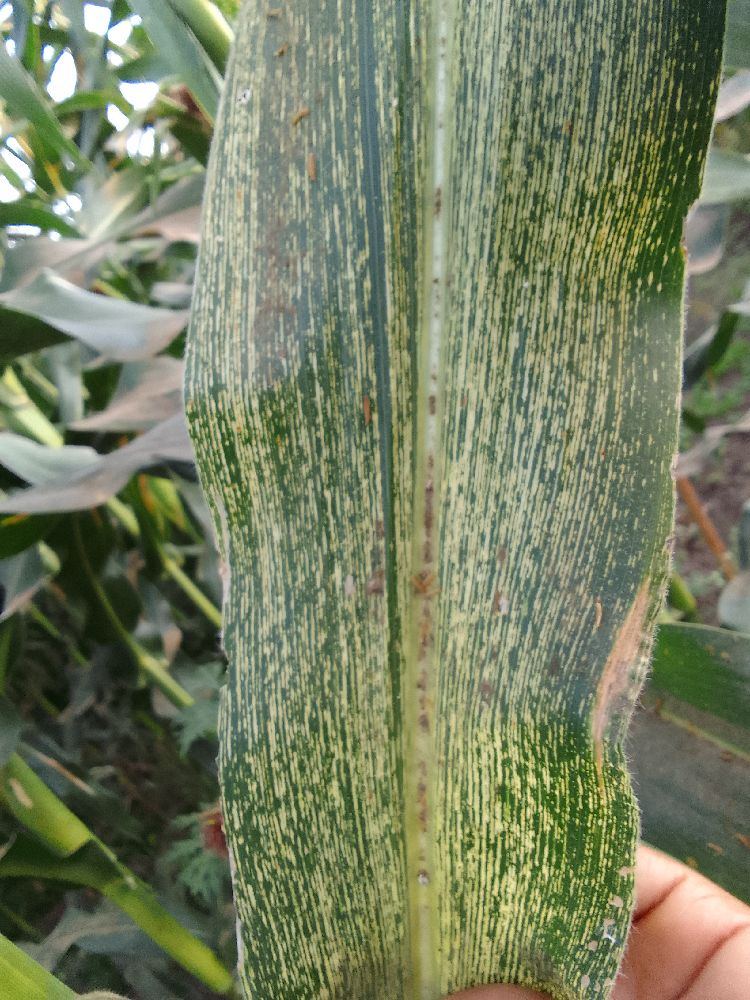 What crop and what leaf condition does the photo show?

maize, maize streak virus
